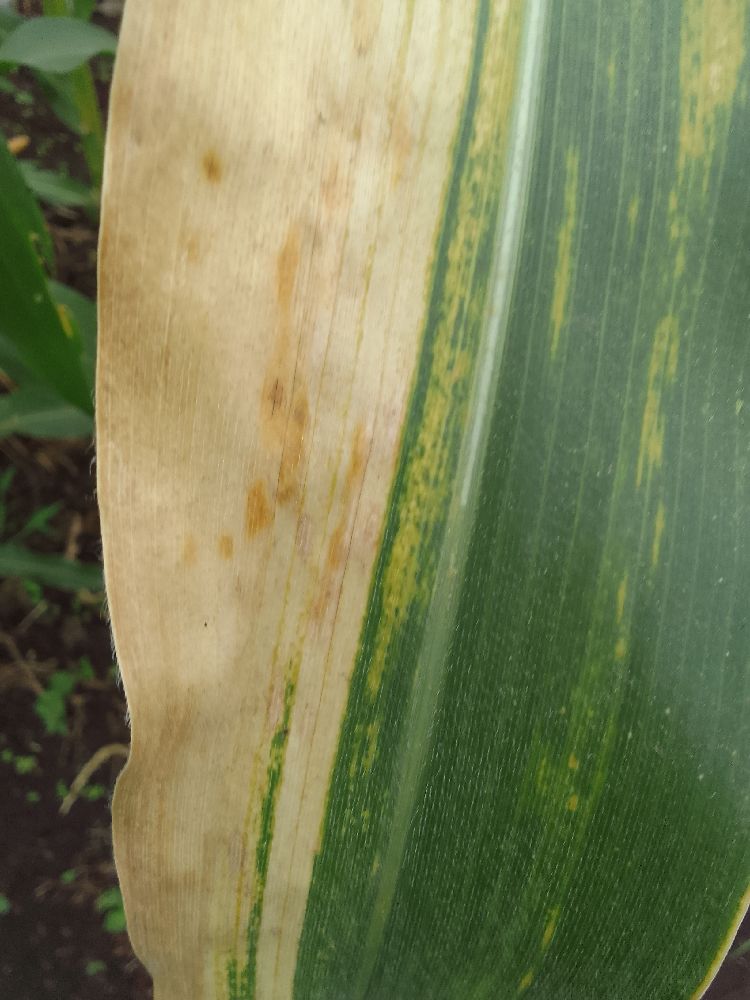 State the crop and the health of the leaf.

maize, maize lethal necrosis
